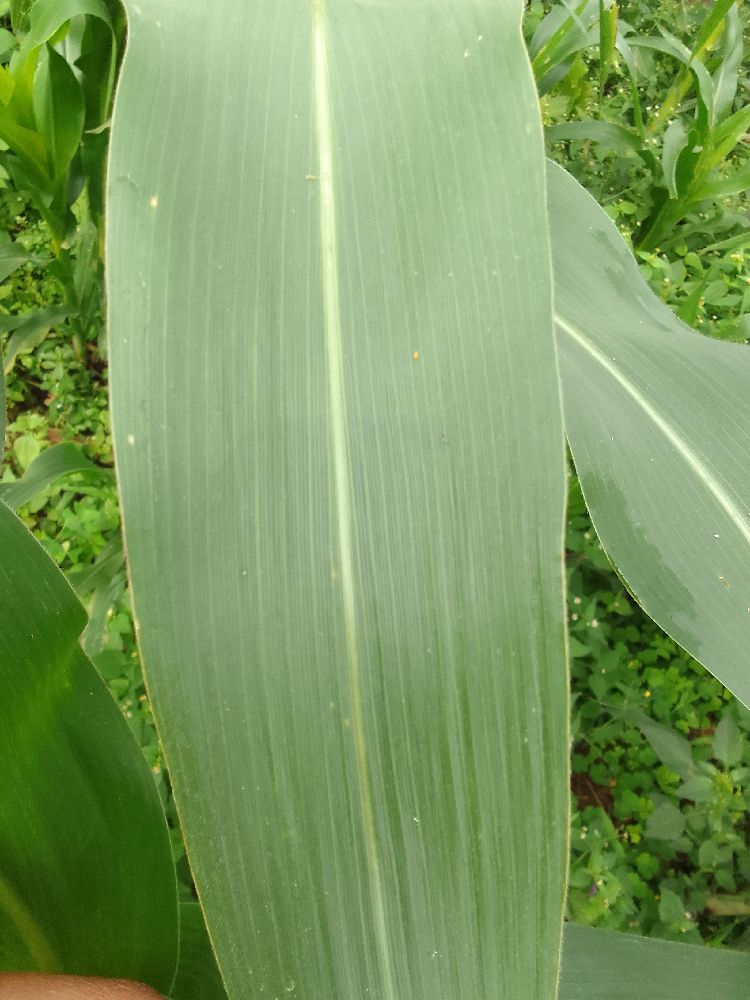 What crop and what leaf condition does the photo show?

maize, healthy
